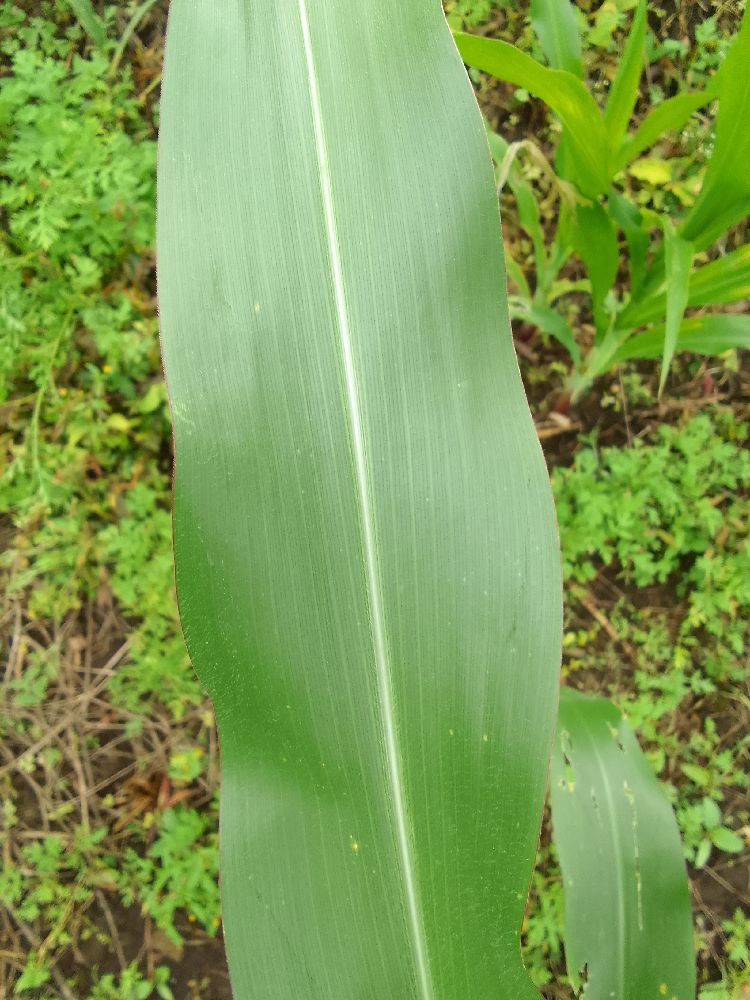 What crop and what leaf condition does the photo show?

maize, healthy
